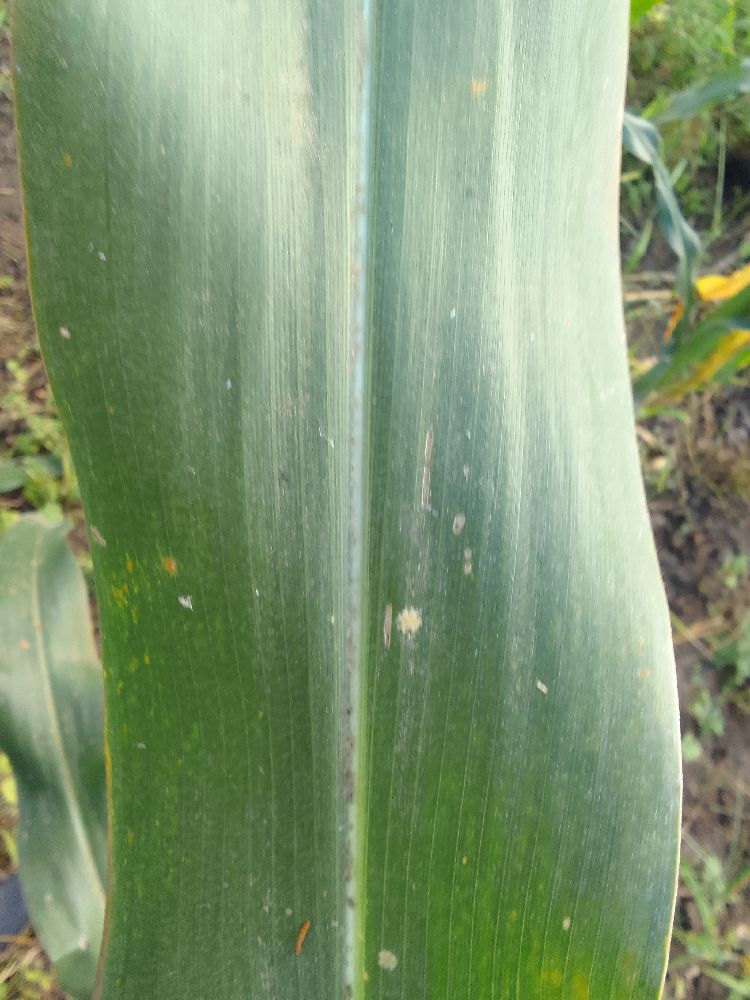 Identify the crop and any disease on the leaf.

maize, healthy
